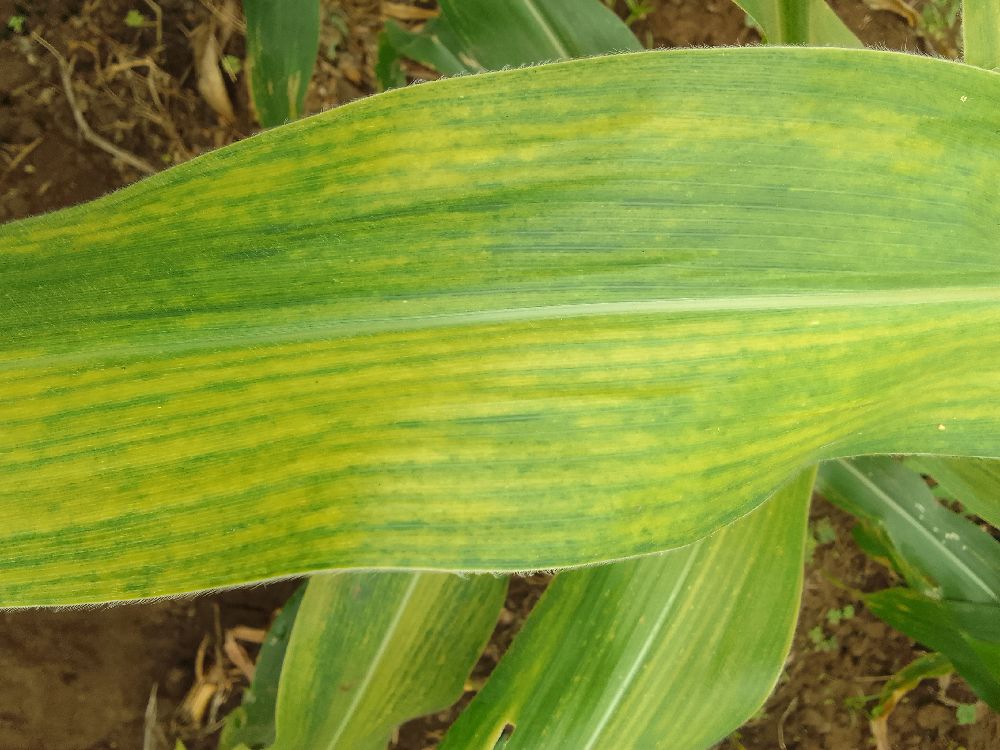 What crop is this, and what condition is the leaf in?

maize, maize lethal necrosis
